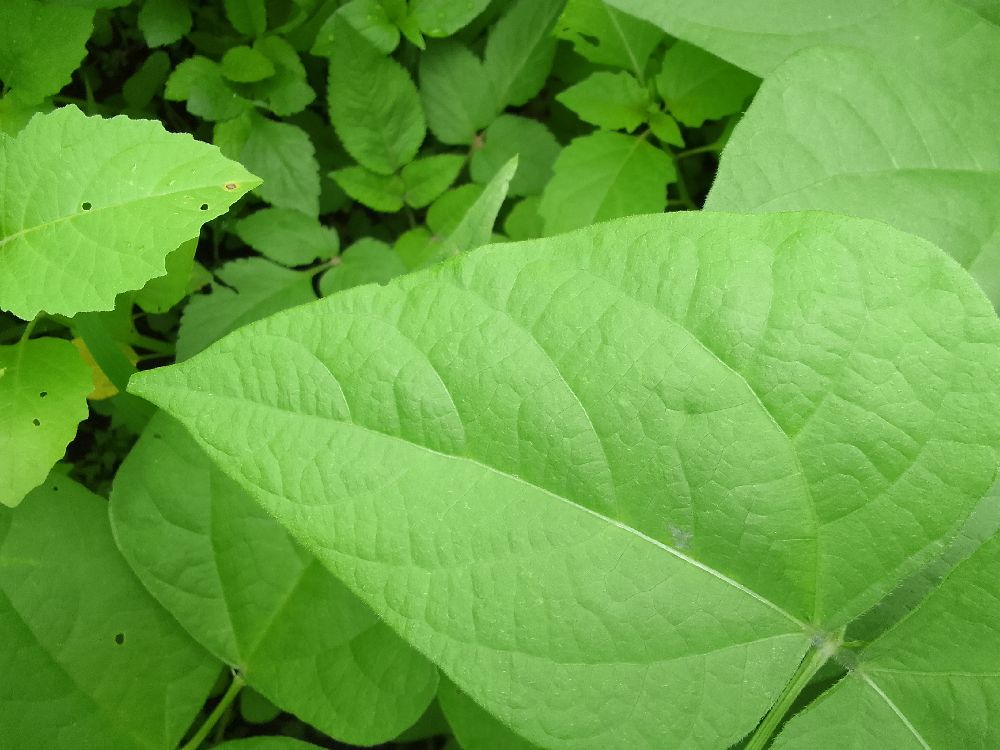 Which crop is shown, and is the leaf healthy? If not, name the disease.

common bean, healthy
